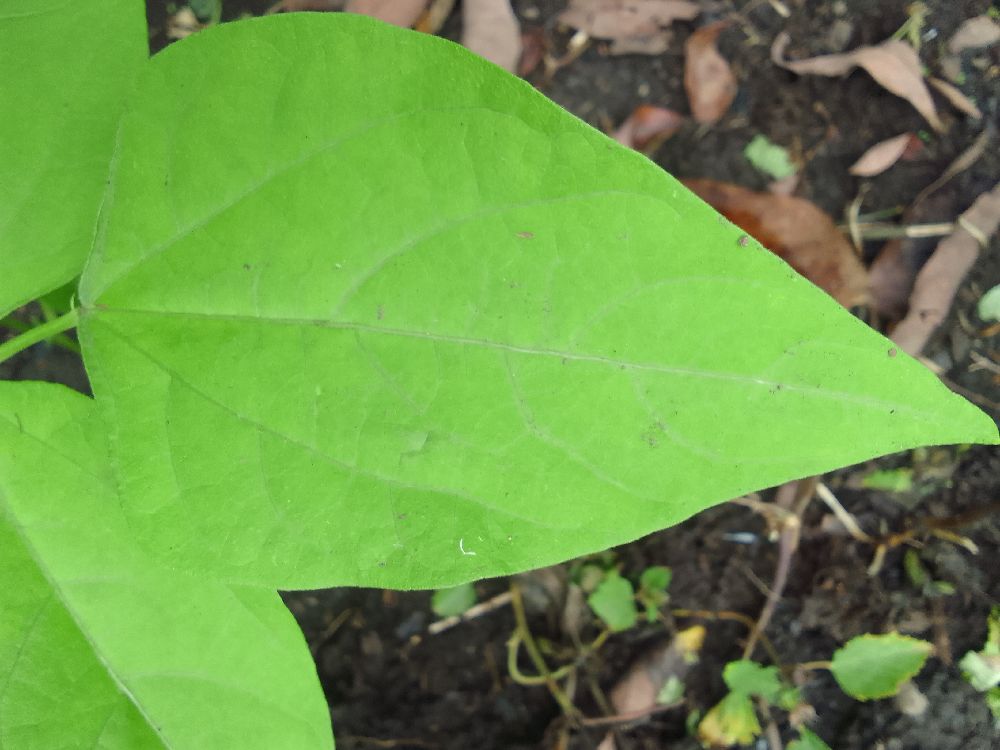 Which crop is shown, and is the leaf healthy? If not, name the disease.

common bean, healthy
